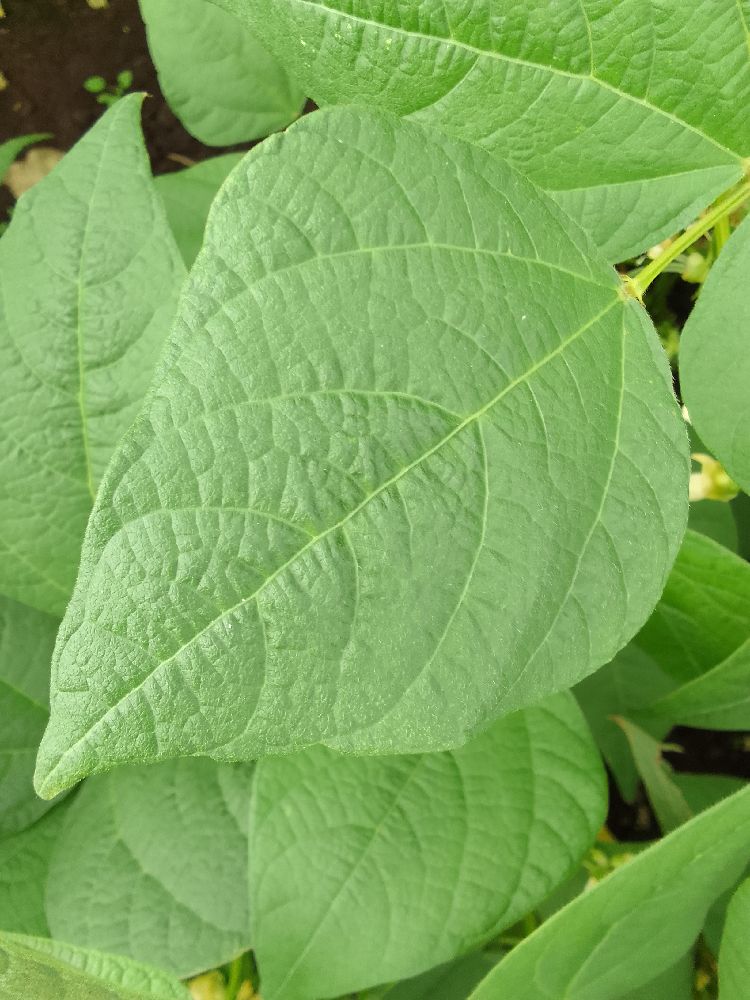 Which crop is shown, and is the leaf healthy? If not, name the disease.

common bean, healthy
